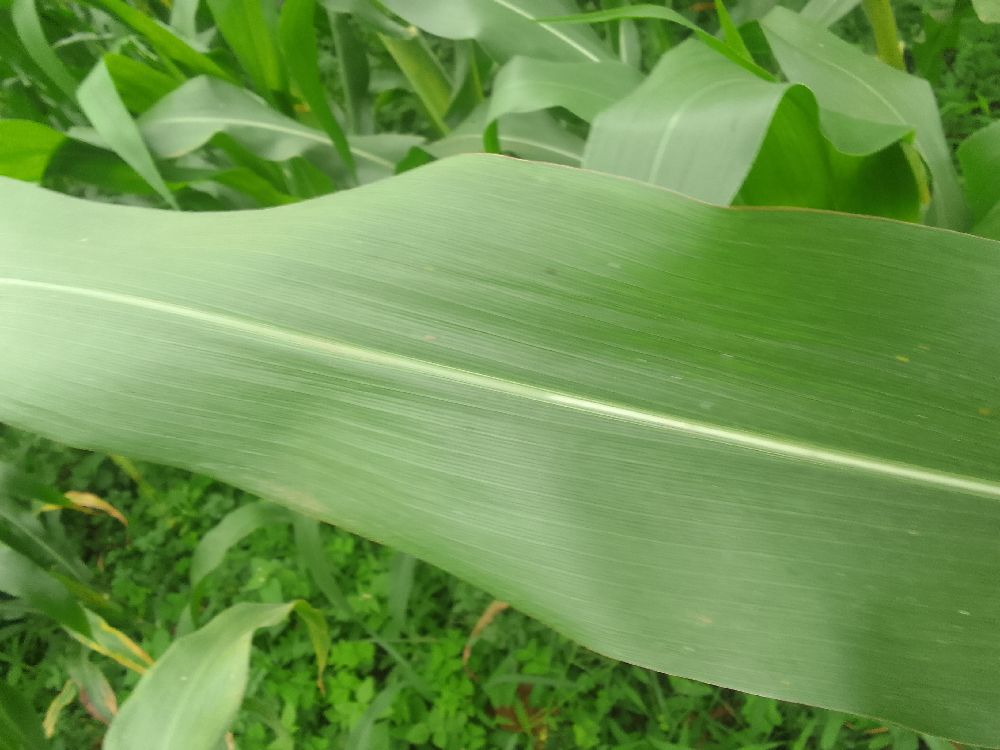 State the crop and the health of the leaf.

maize, healthy
